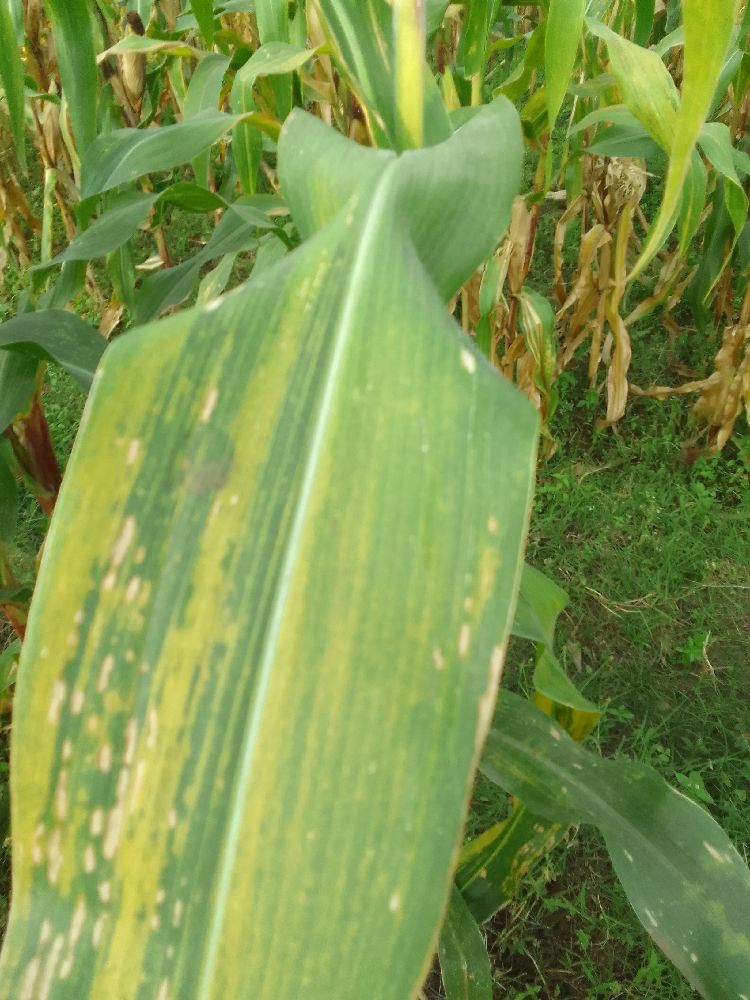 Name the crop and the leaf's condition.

maize, maize lethal necrosis
